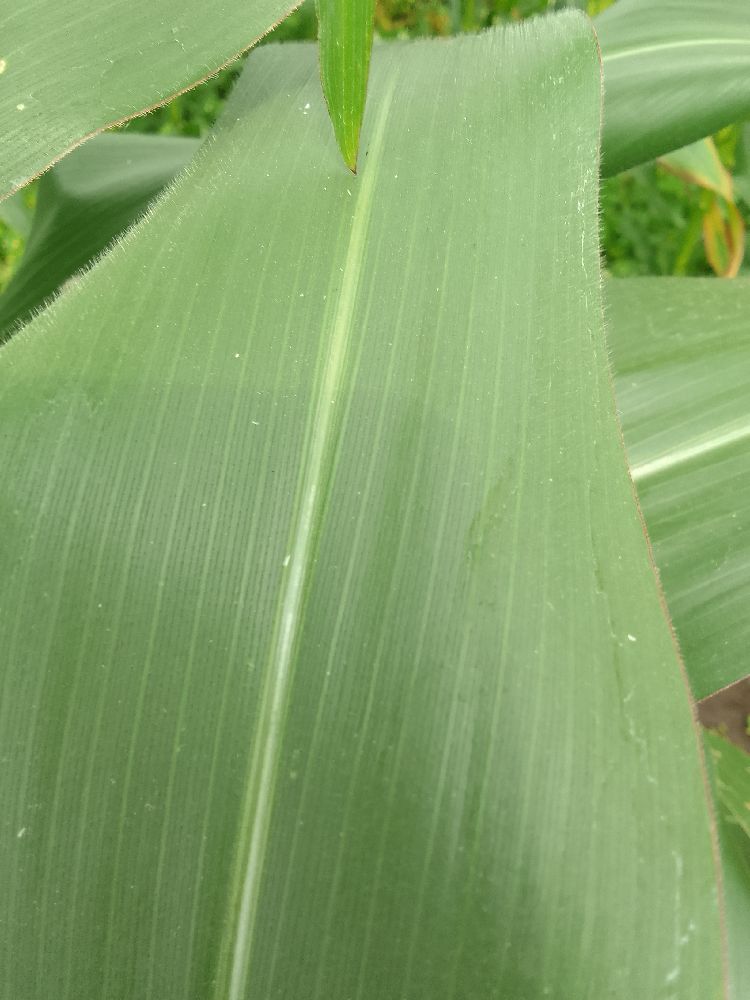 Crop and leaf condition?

maize, healthy
